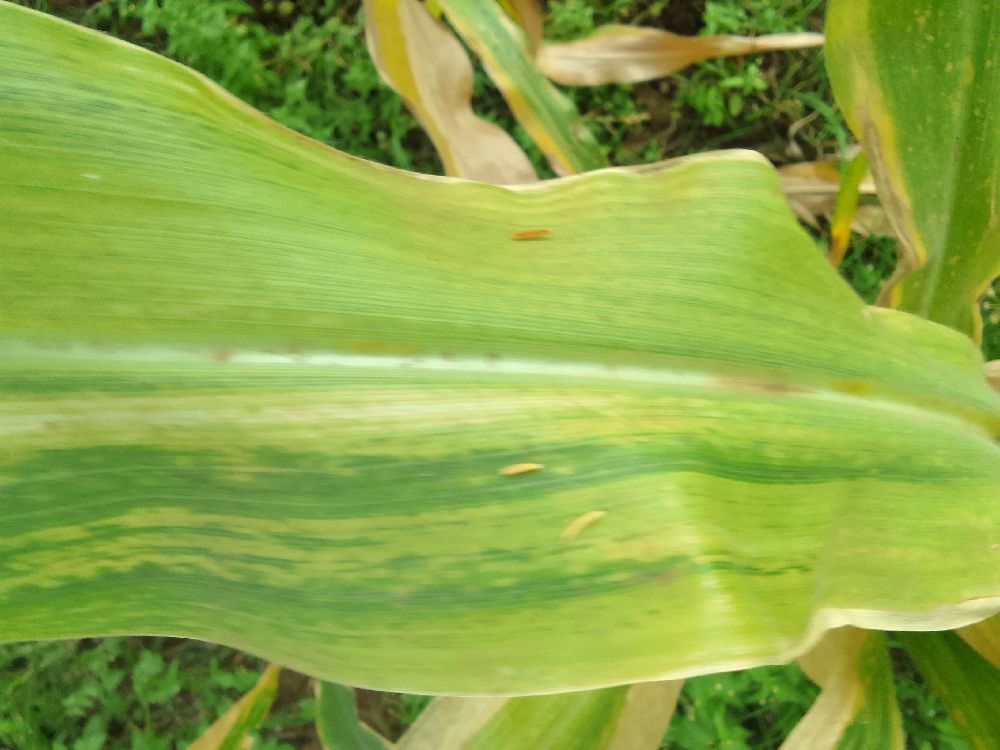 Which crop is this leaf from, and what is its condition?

maize, maize lethal necrosis
